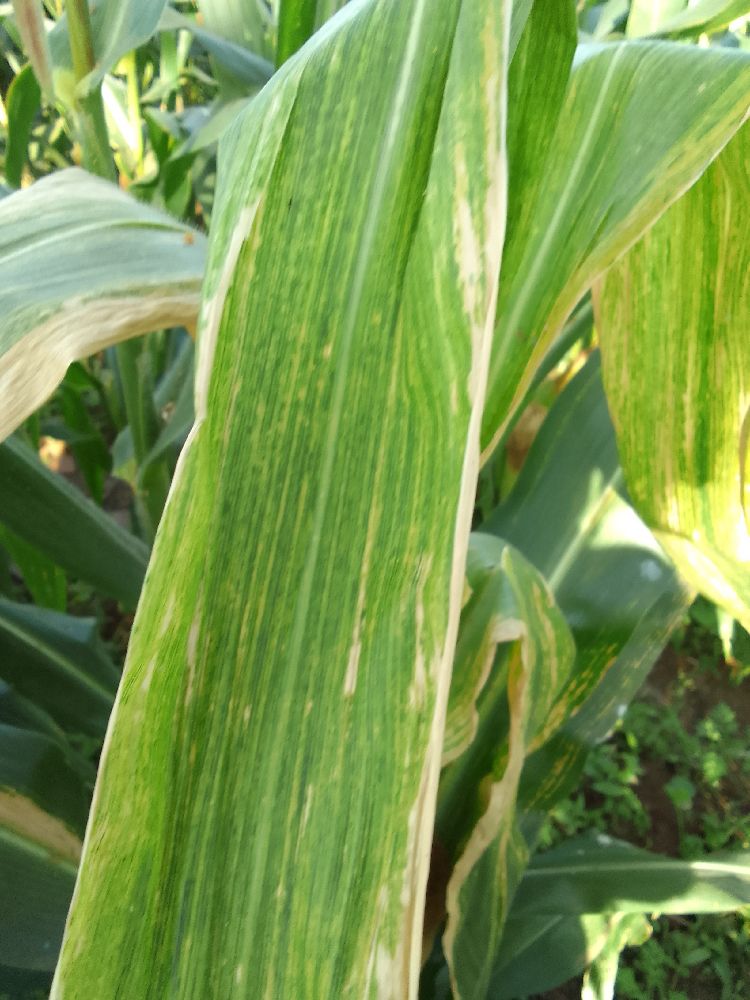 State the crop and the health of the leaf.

maize, maize lethal necrosis
